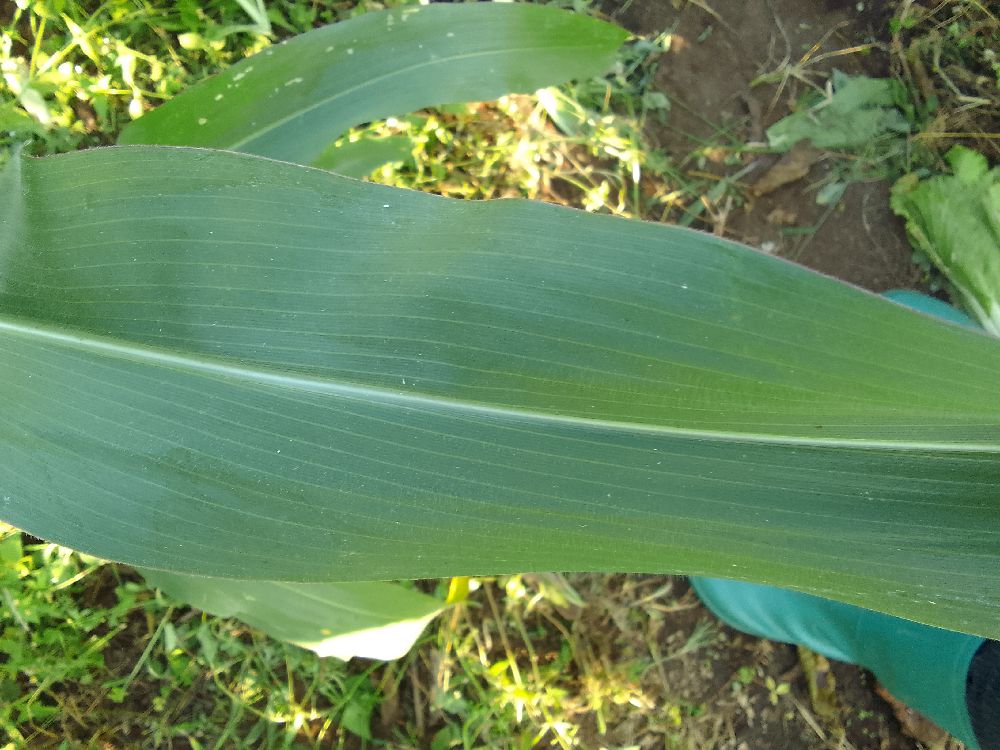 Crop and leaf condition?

maize, healthy
